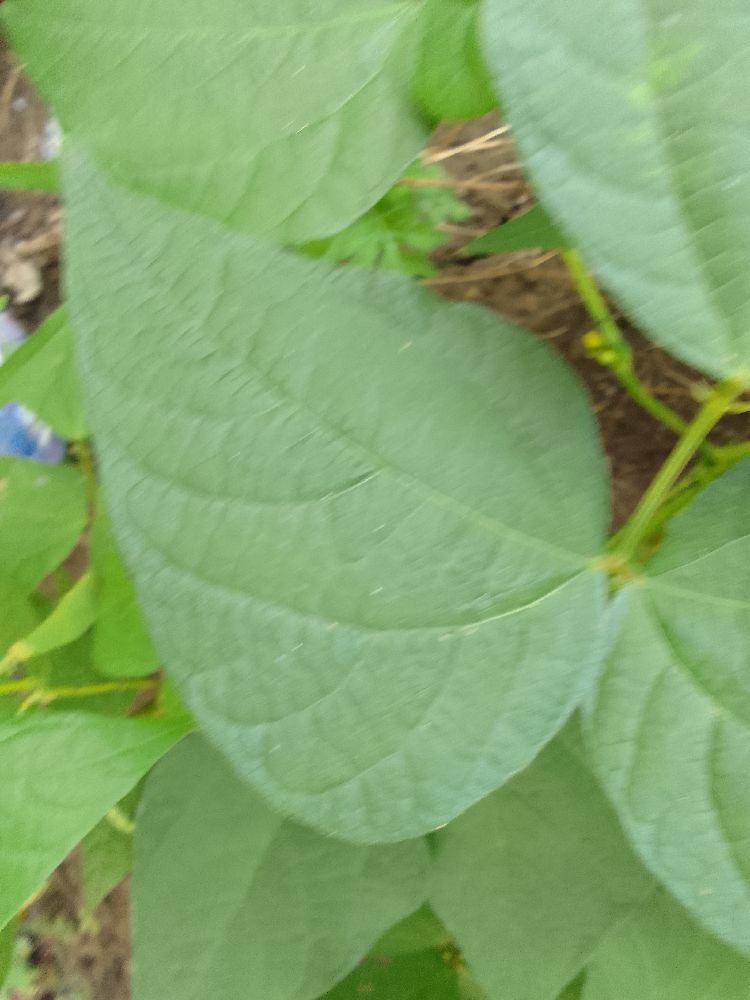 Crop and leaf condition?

common bean, healthy
